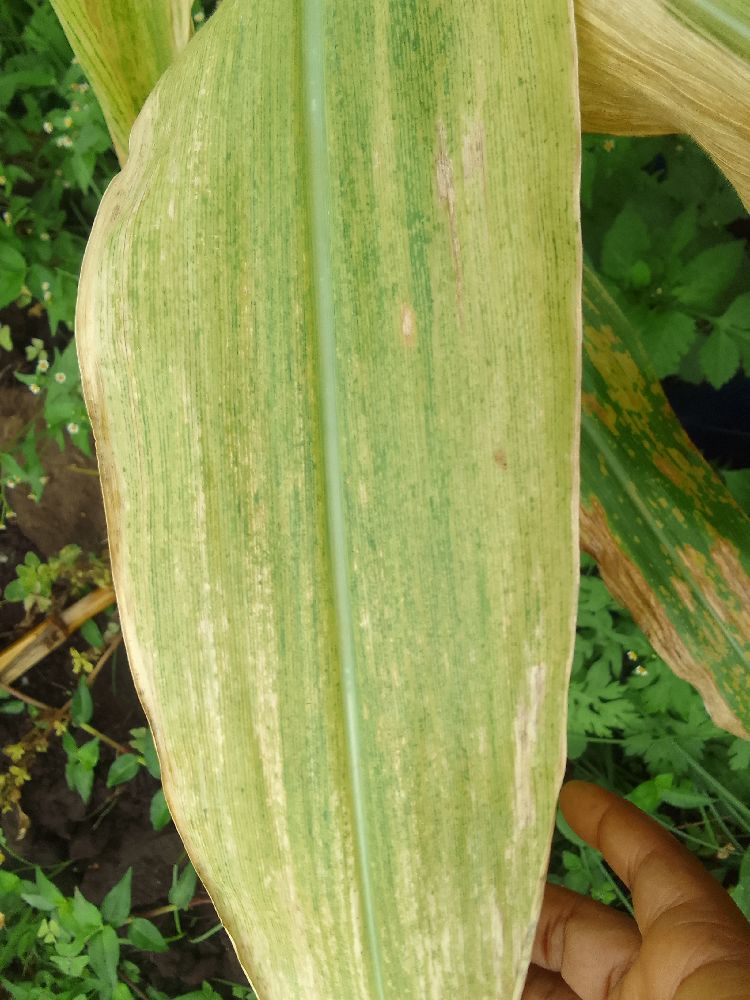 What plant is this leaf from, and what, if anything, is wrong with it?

maize, maize lethal necrosis
